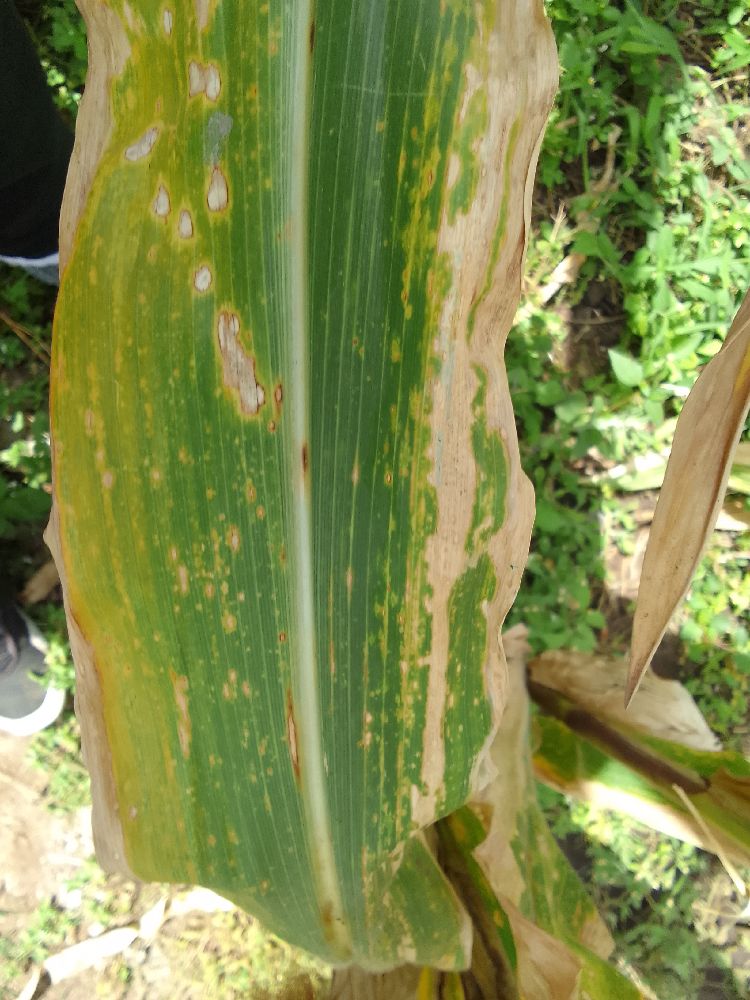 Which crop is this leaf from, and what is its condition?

maize, maize lethal necrosis
